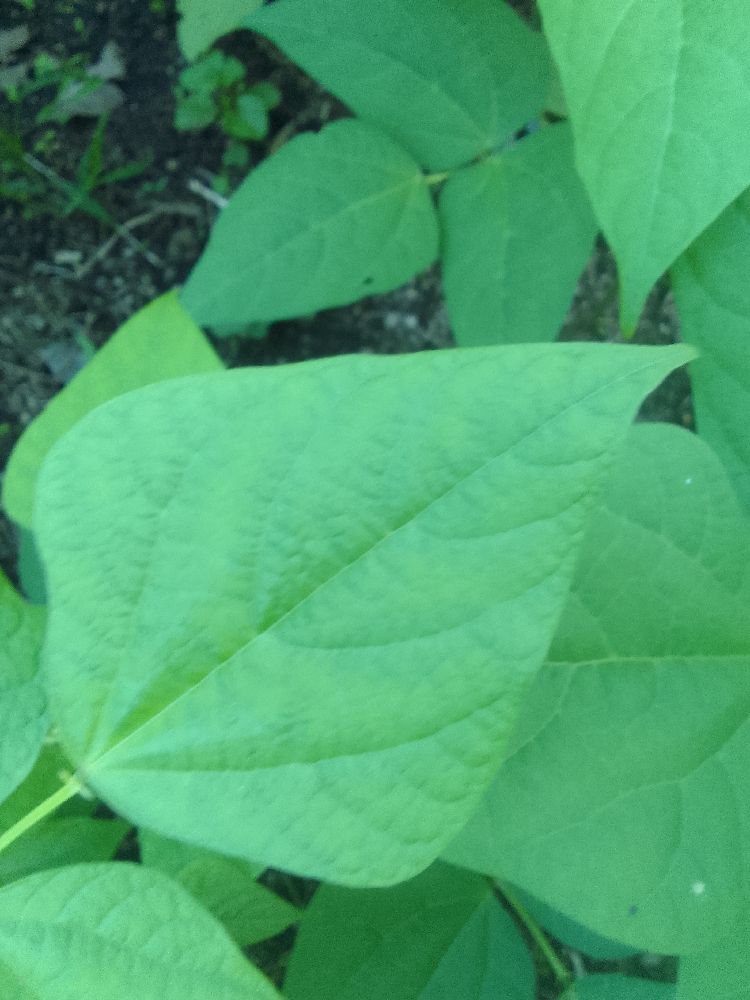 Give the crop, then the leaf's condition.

common bean, healthy
